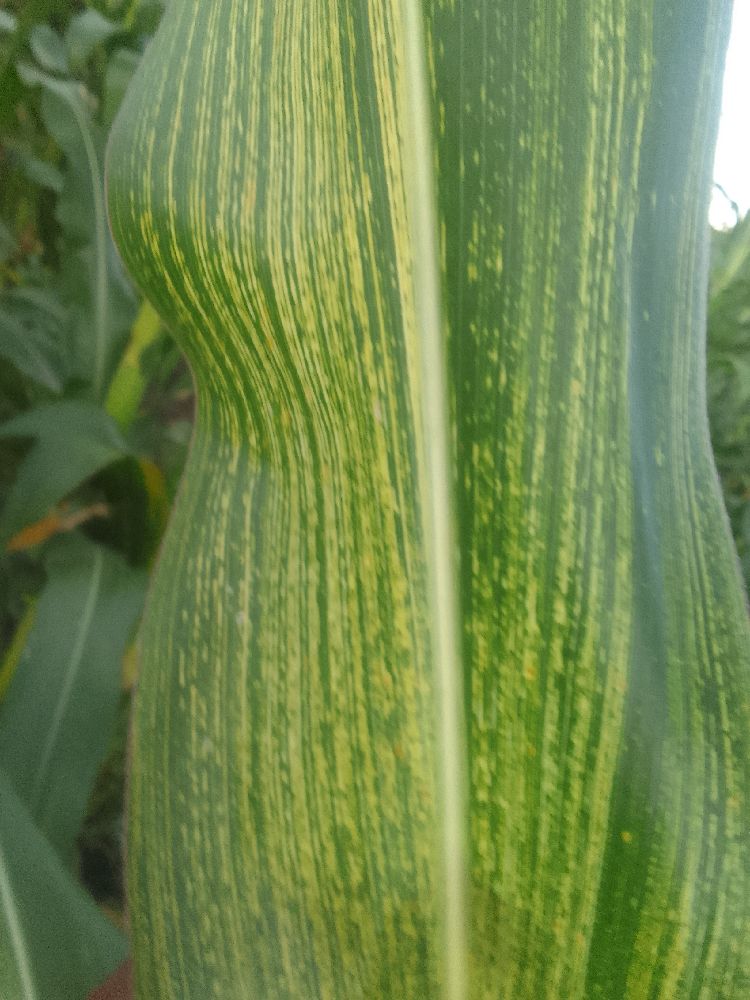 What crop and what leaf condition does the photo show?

maize, maize streak virus
